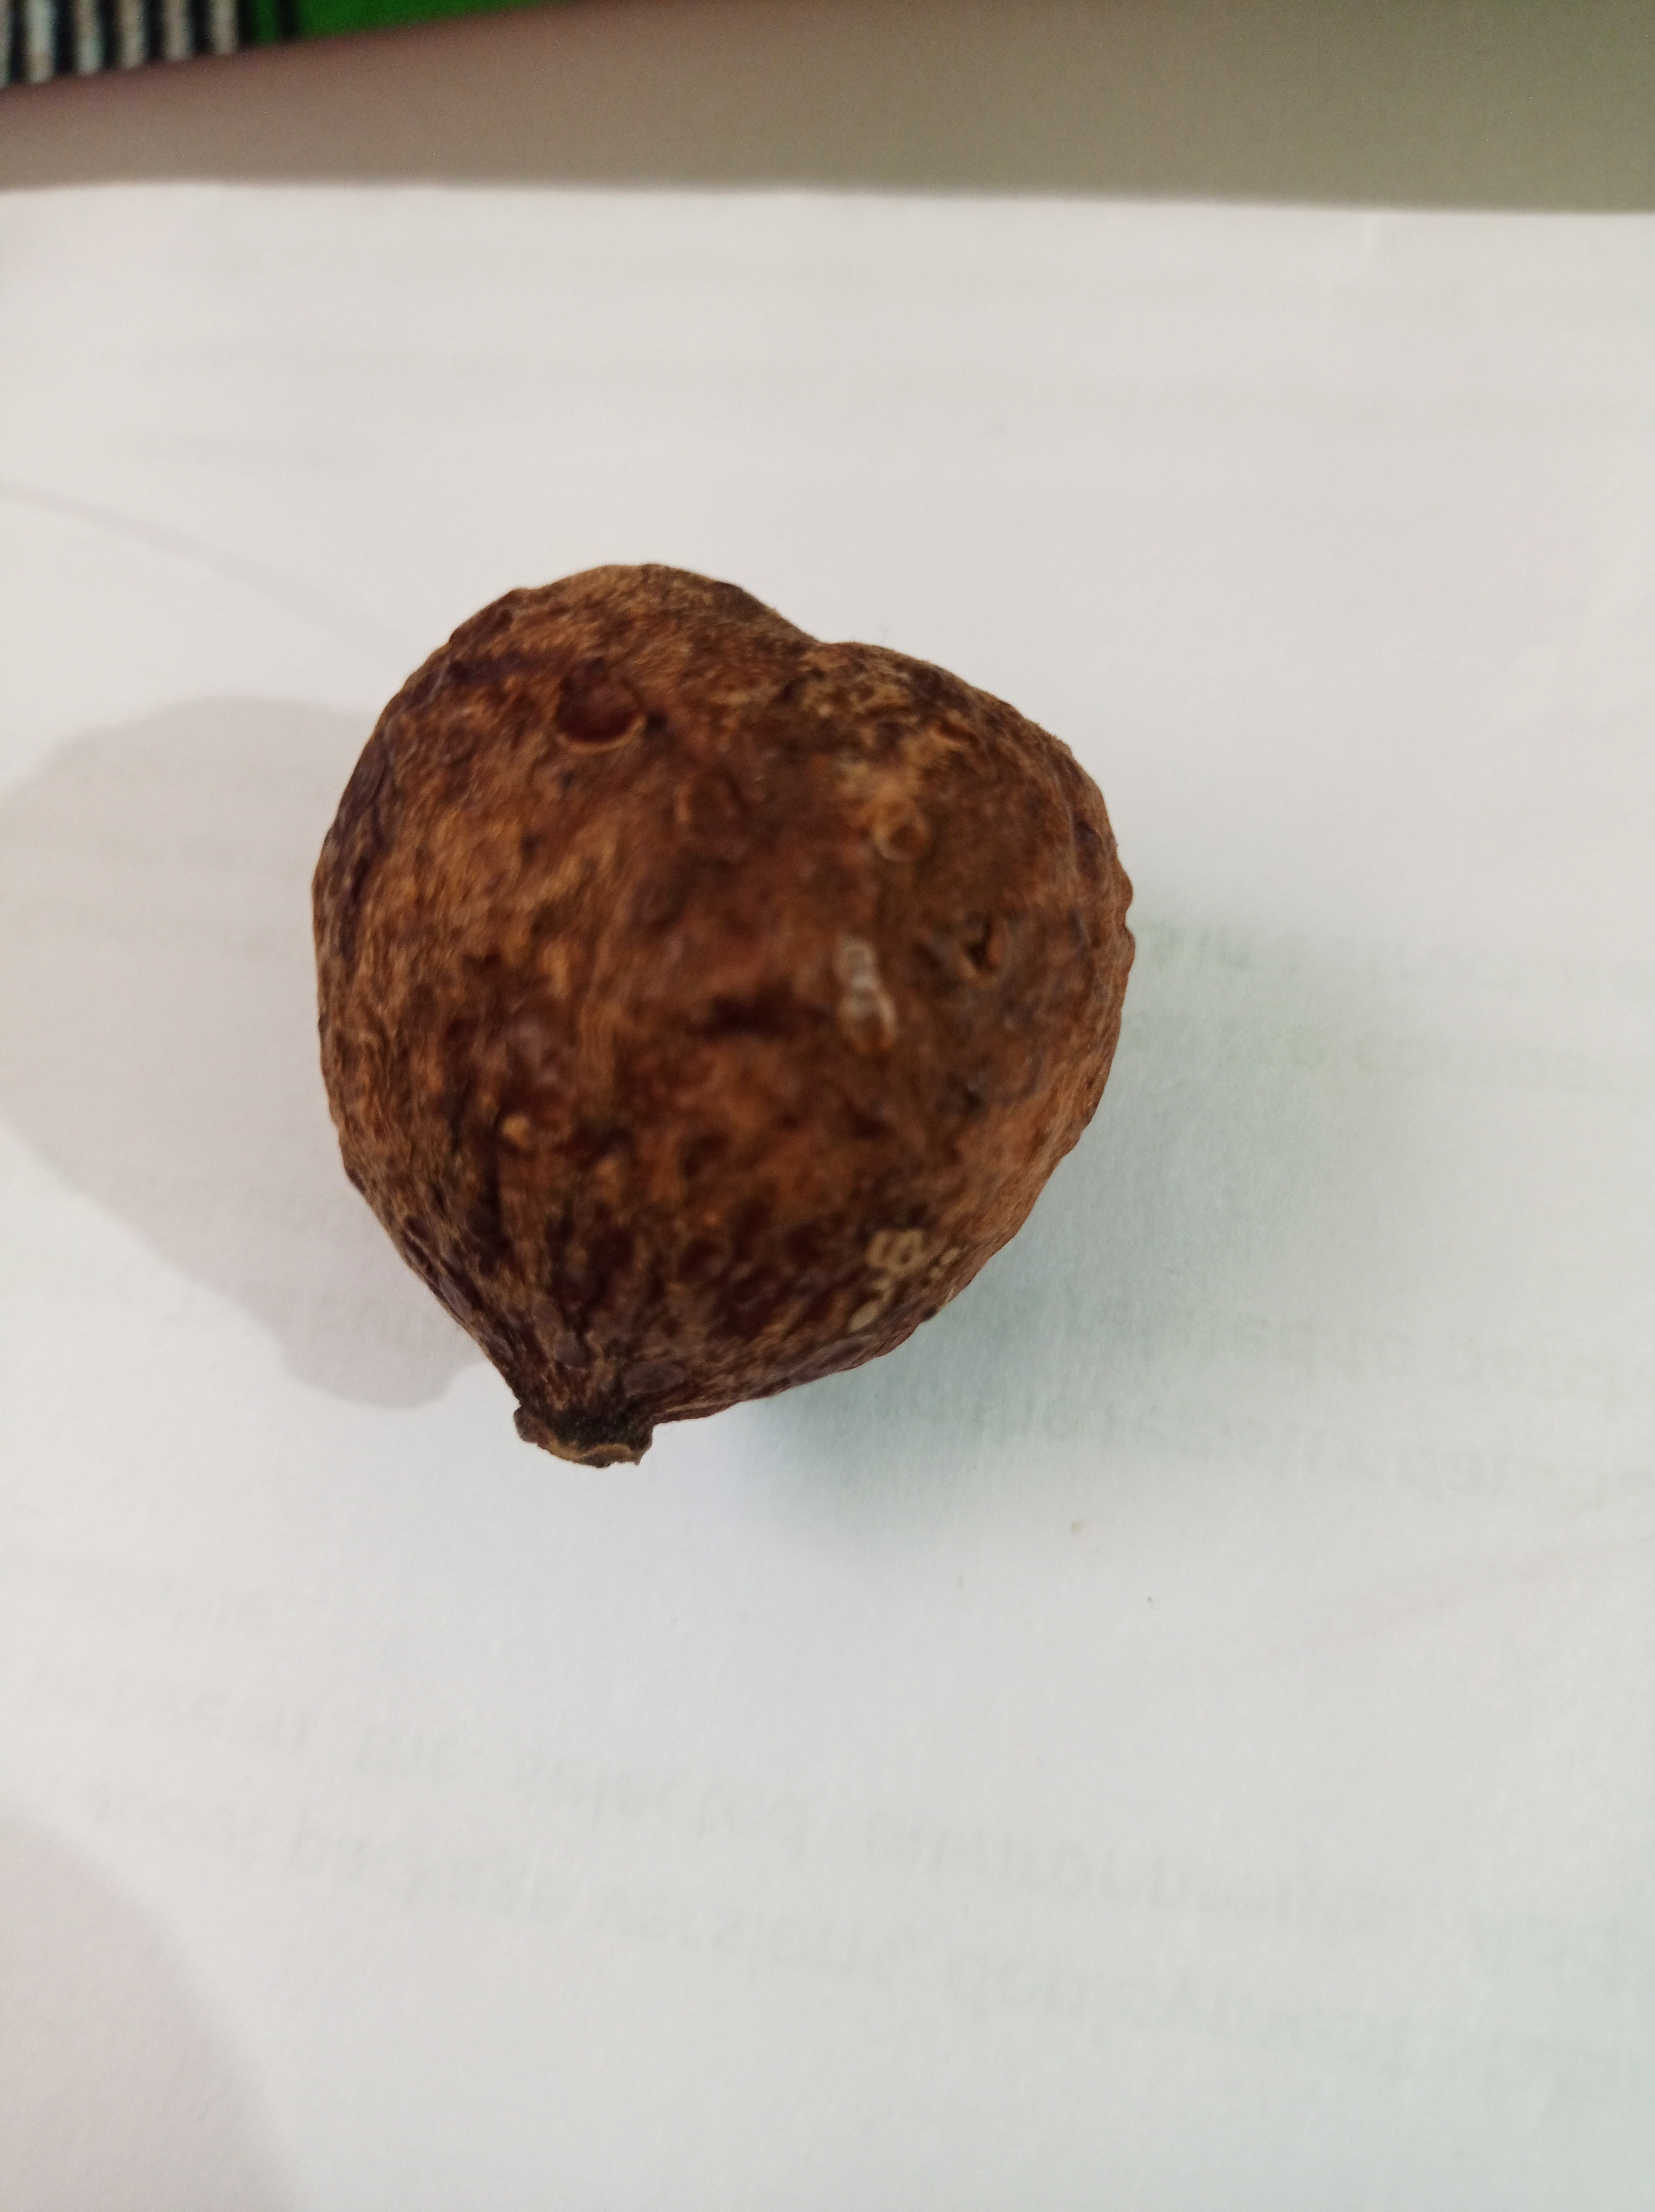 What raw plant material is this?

madanphal
